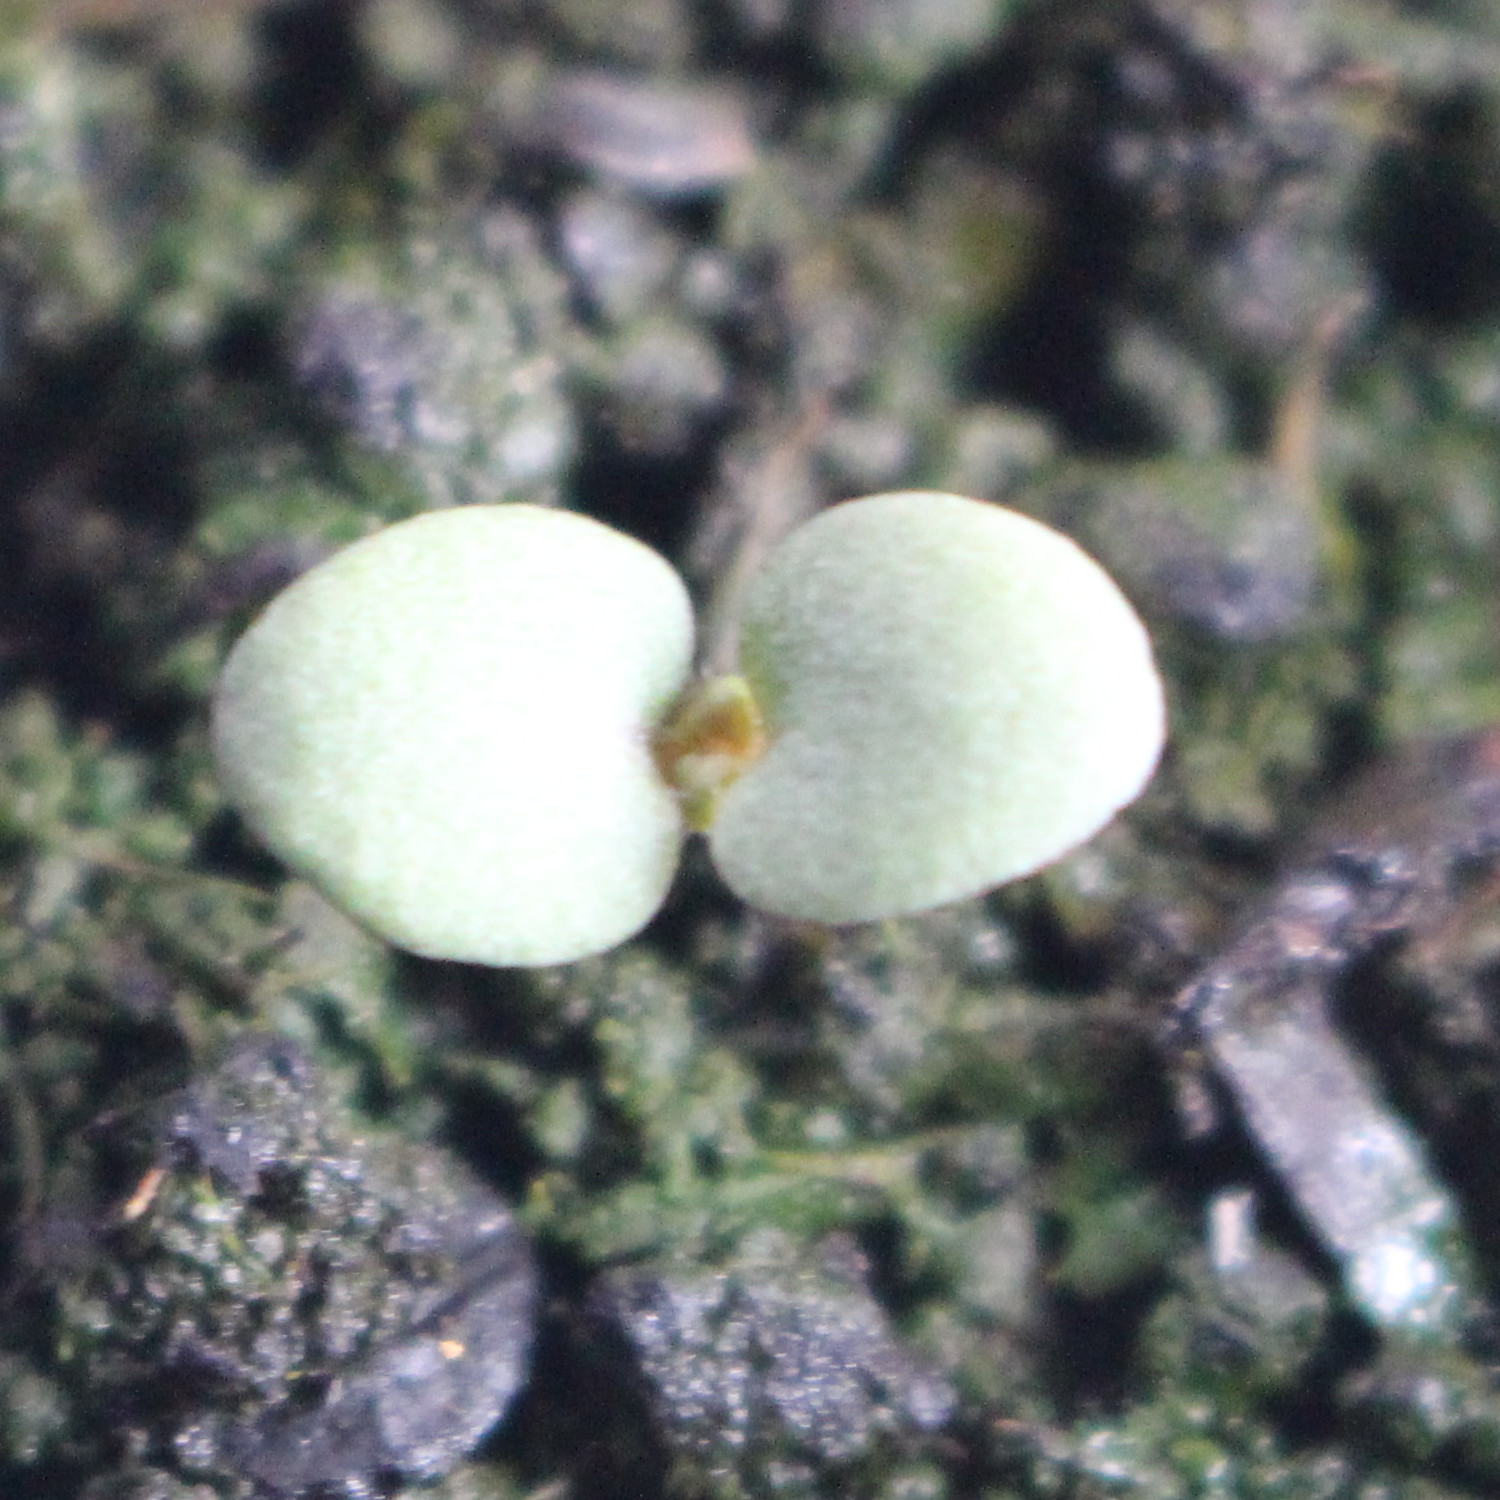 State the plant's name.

Veronica persica
